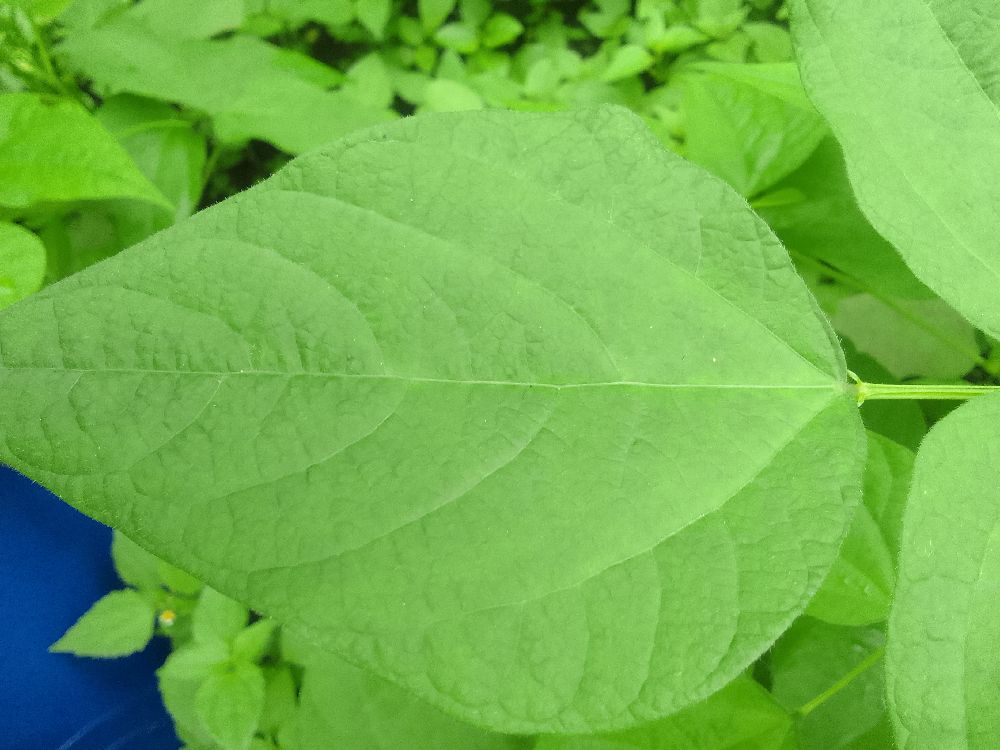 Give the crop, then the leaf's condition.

common bean, healthy
